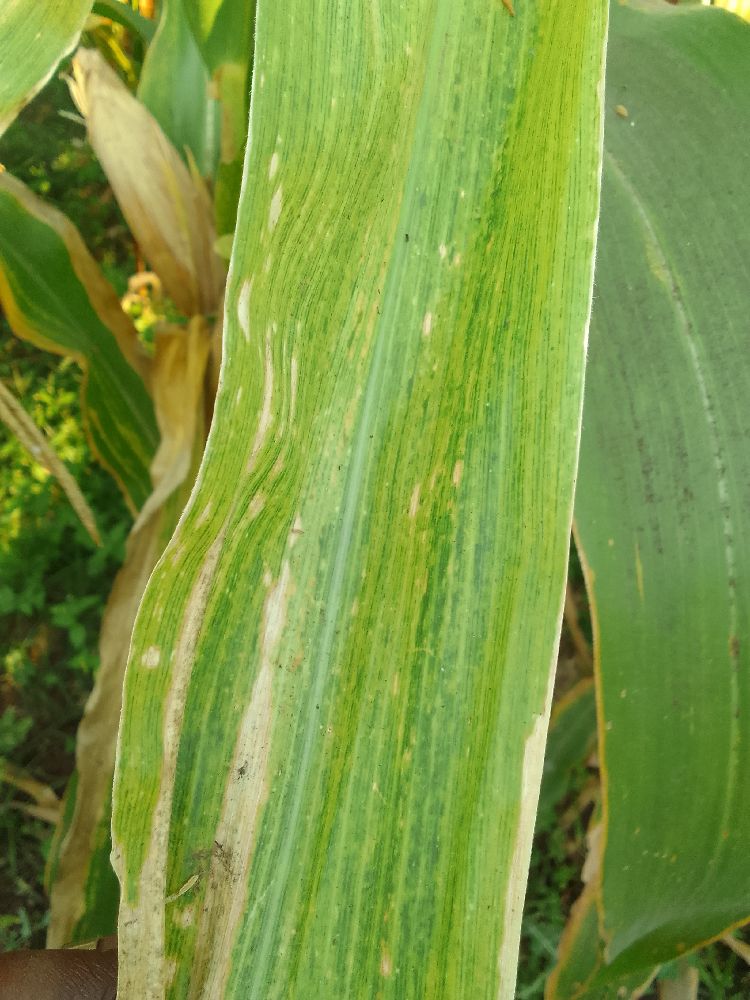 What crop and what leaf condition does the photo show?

maize, maize lethal necrosis
